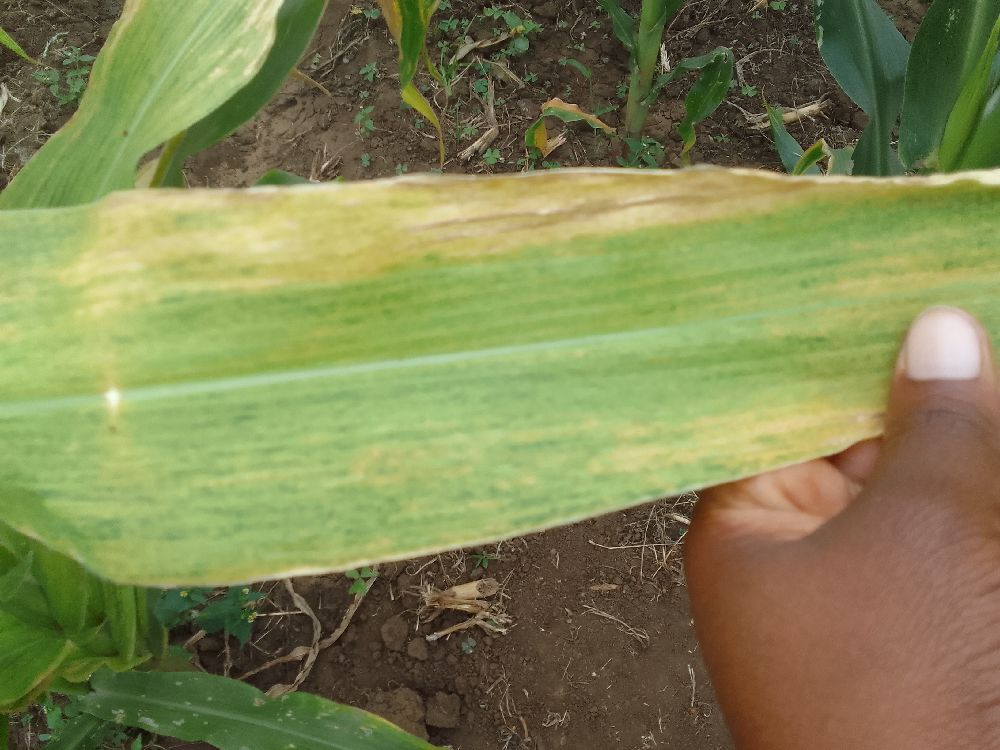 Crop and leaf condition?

maize, maize lethal necrosis
